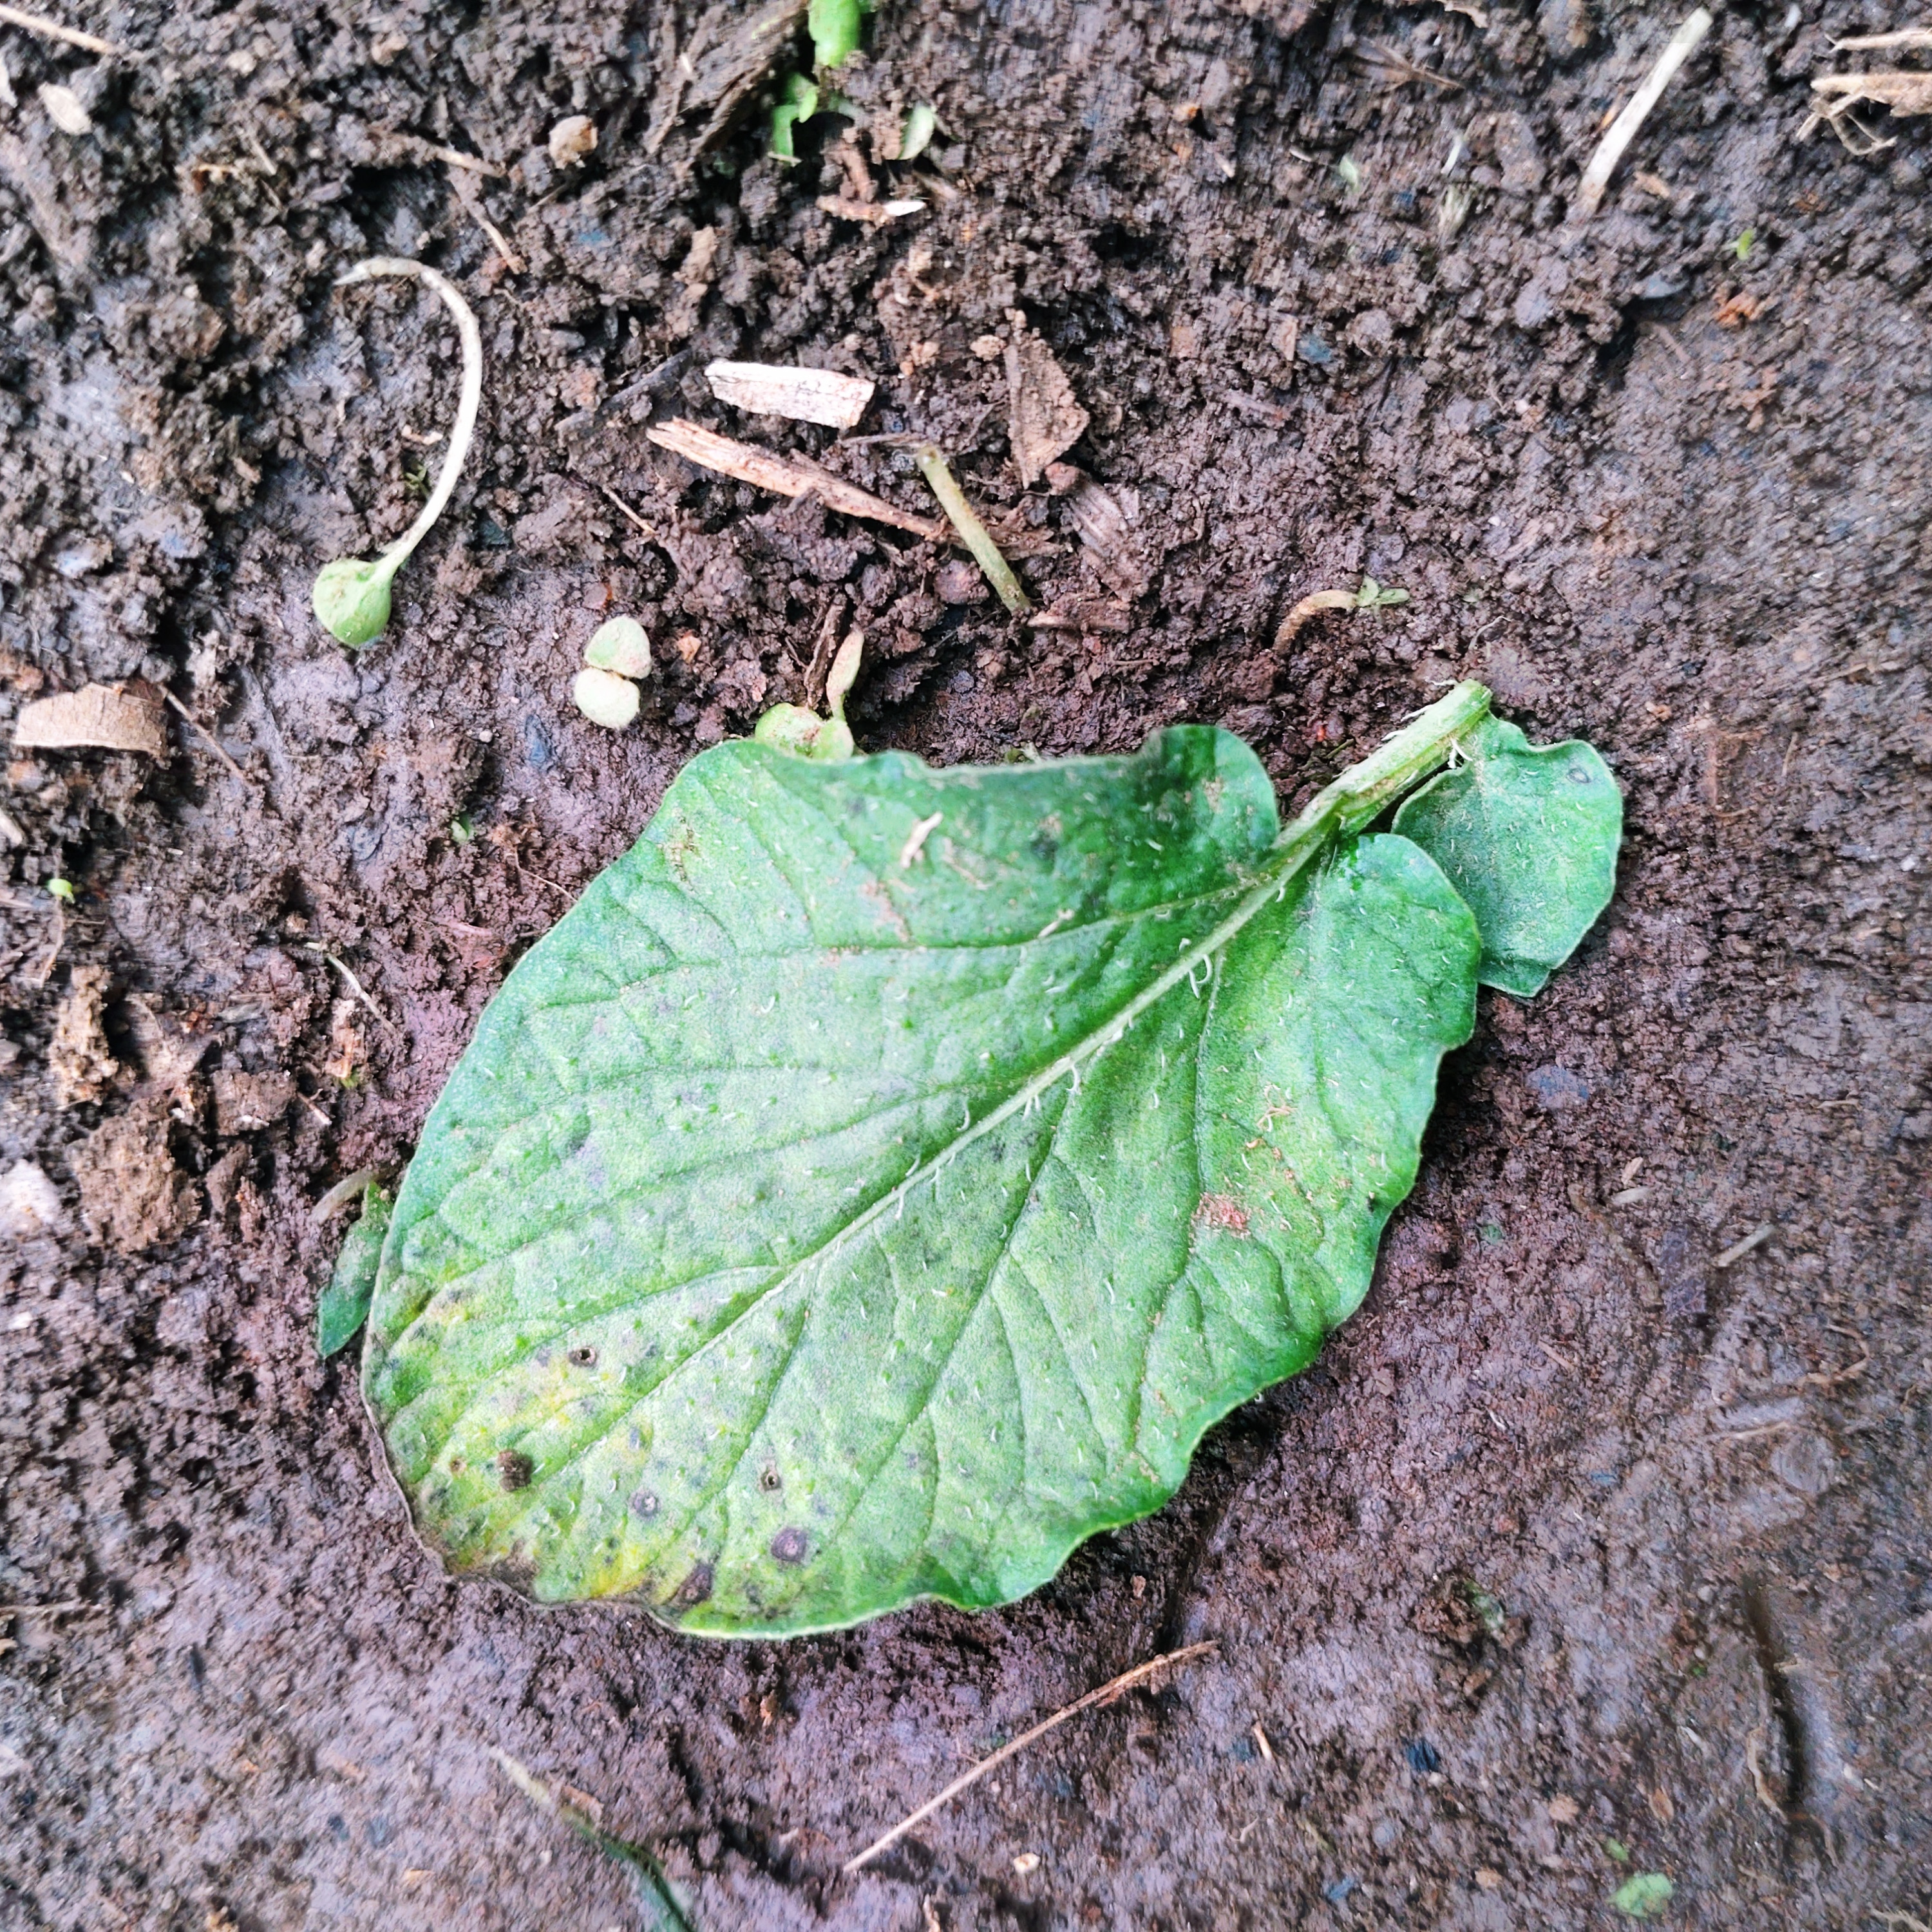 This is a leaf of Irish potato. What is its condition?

late blight
